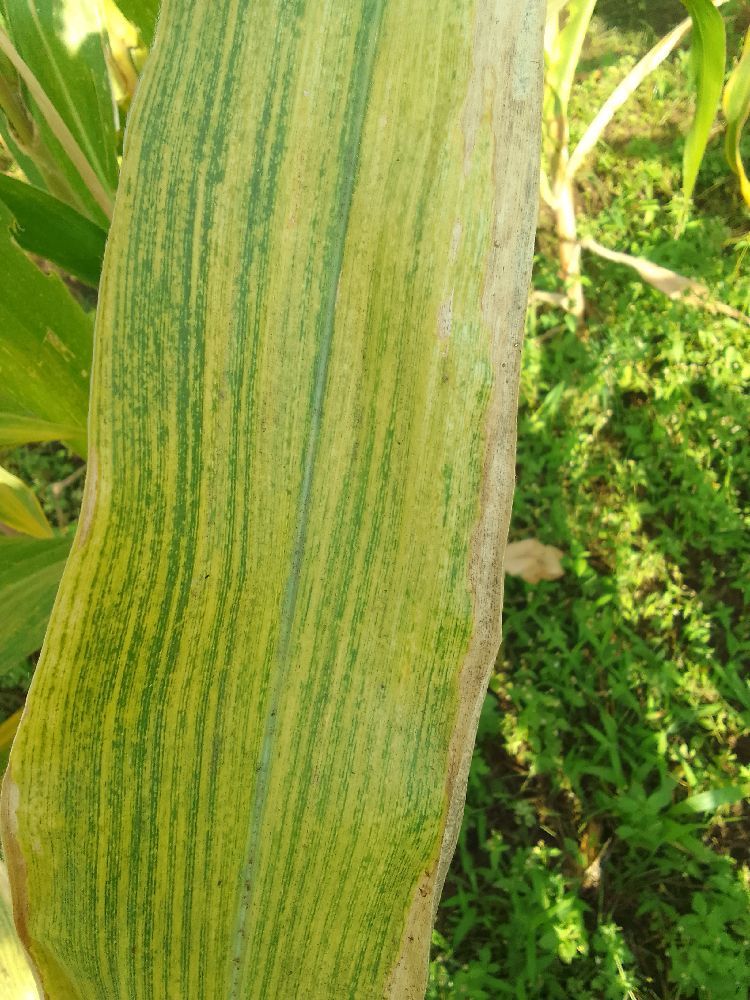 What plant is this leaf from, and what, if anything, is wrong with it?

maize, maize lethal necrosis
